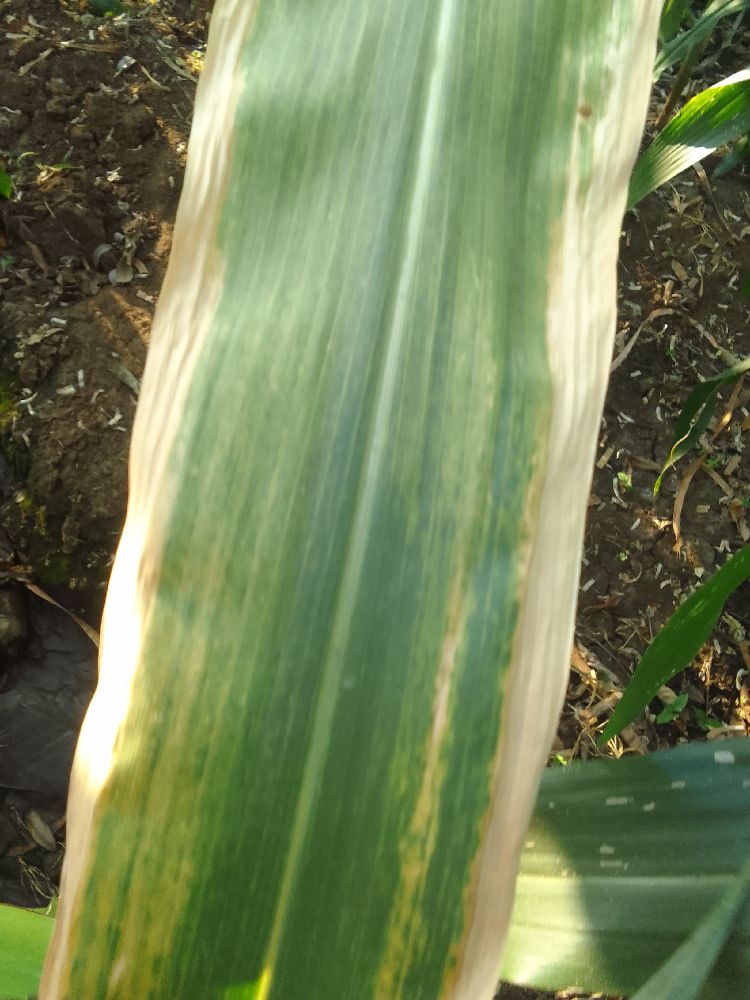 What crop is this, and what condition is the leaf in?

maize, maize lethal necrosis
